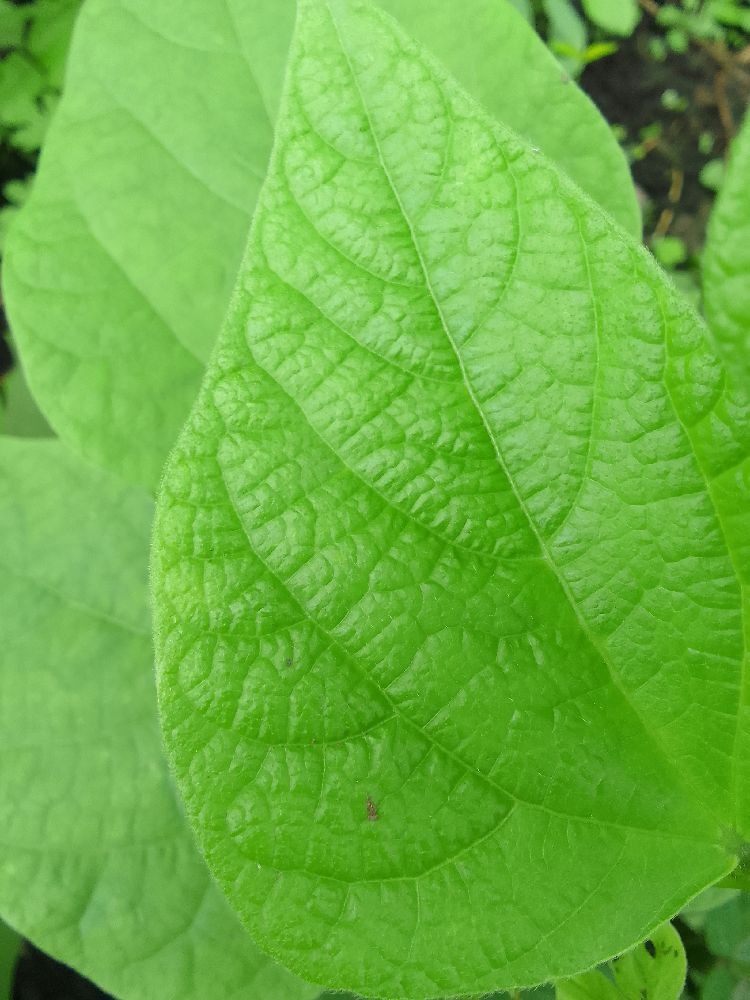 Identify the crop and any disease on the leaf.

common bean, healthy
